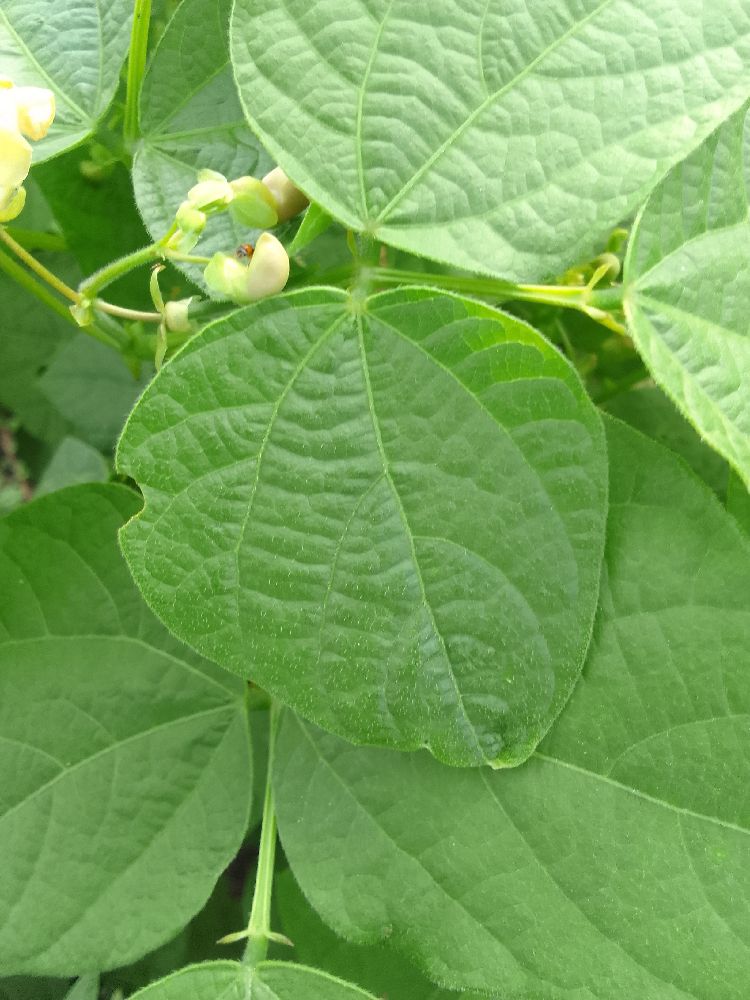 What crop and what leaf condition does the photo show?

common bean, healthy
